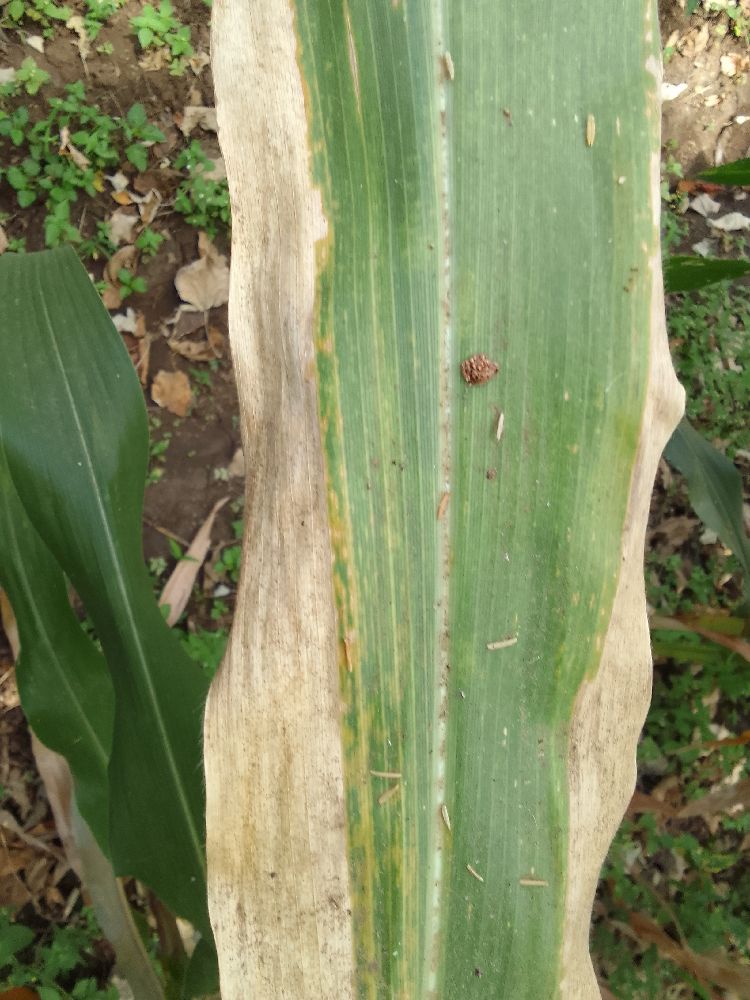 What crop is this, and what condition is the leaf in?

maize, maize lethal necrosis
